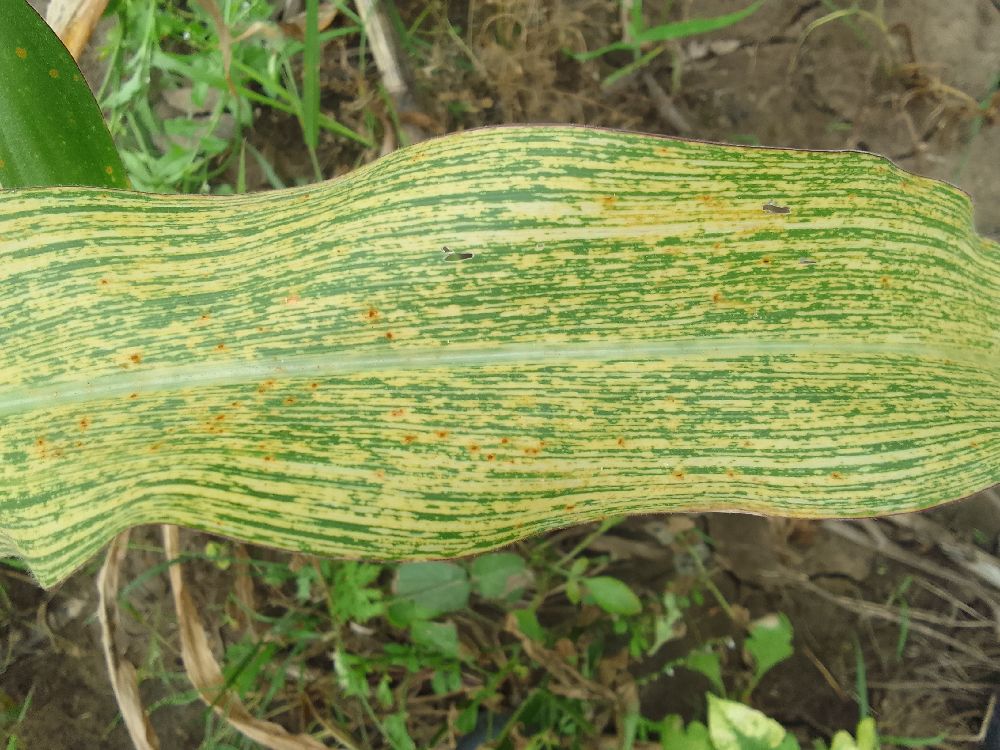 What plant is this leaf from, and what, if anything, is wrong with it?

maize, maize streak virus
